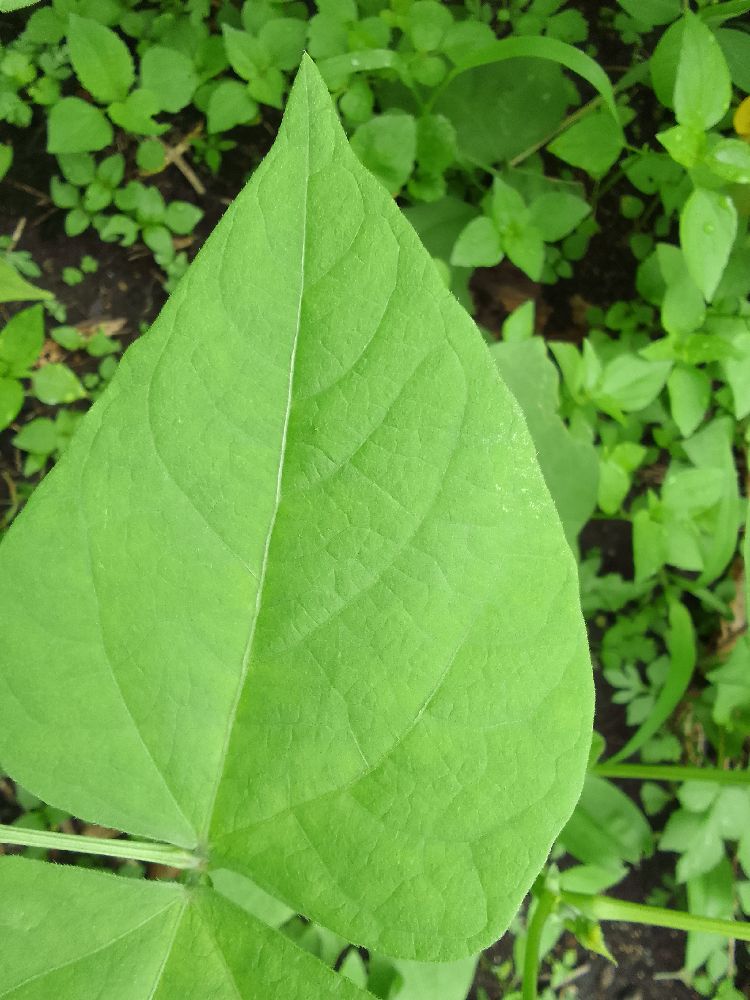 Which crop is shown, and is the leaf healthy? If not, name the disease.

common bean, healthy
